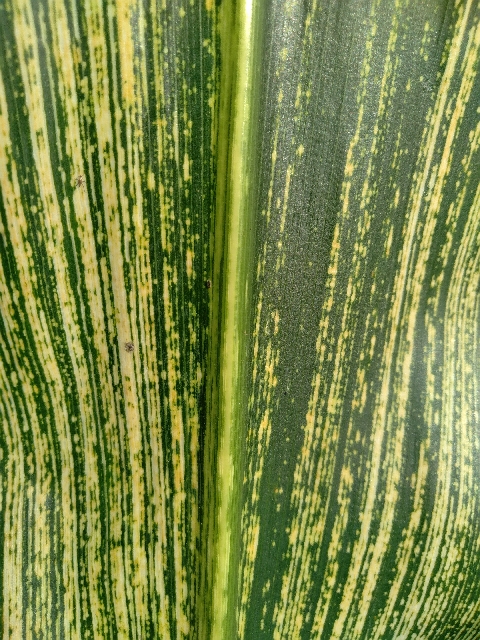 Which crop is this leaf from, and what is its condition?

maize, maize streak virus
